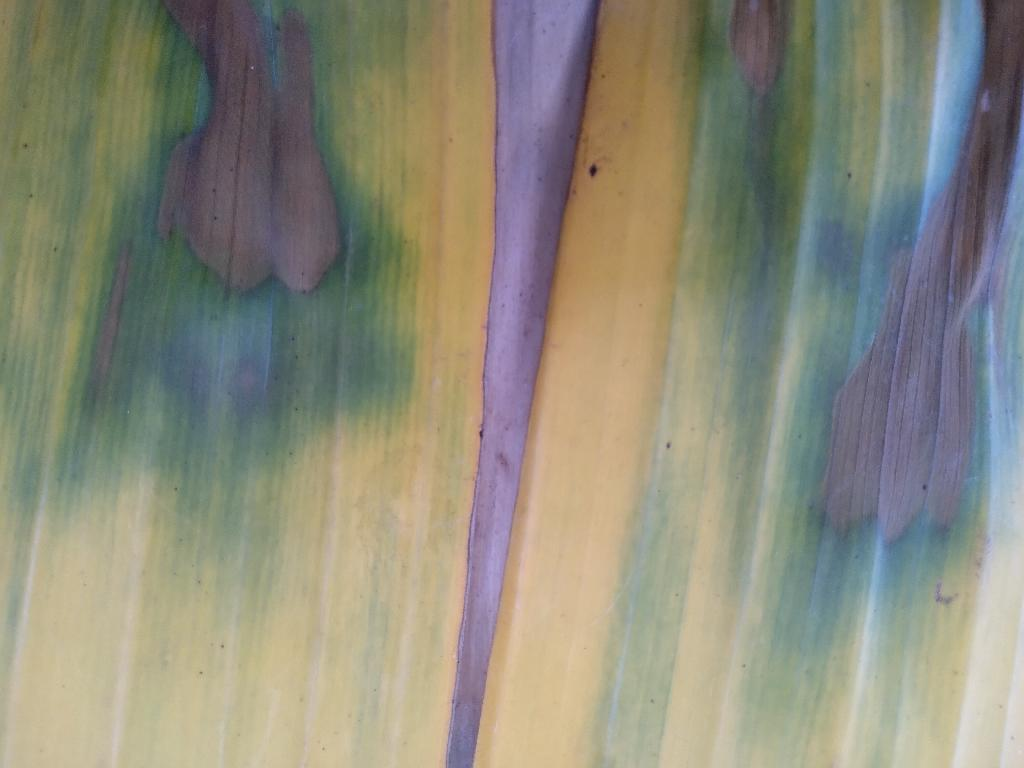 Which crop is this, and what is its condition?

banana, fusarium wilt race 1
